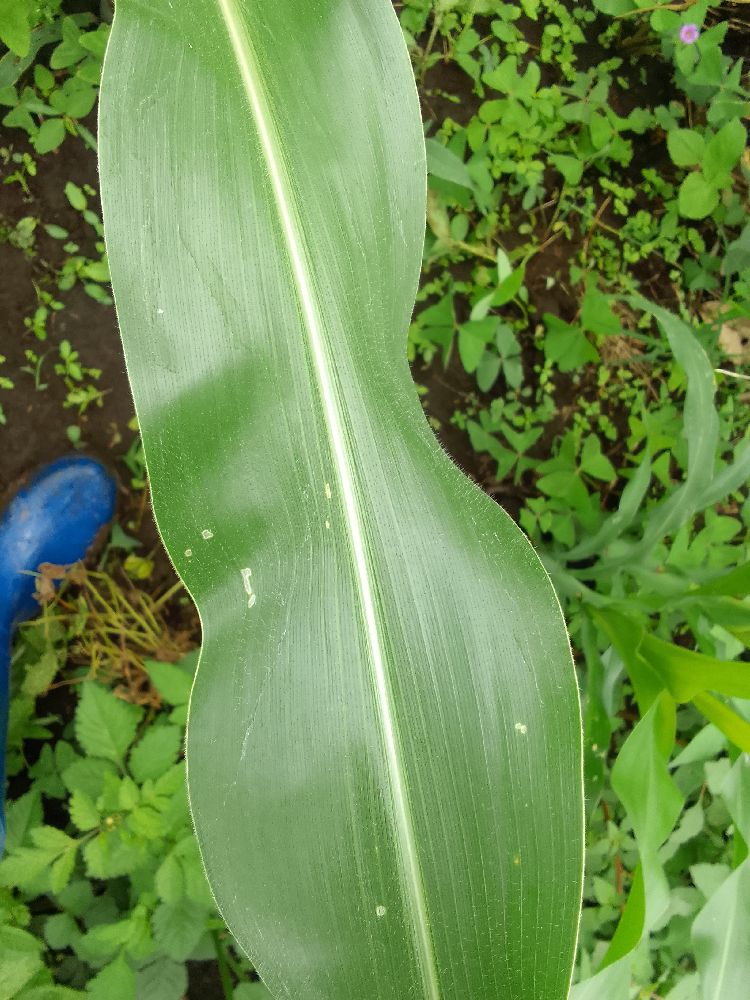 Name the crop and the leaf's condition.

maize, healthy
